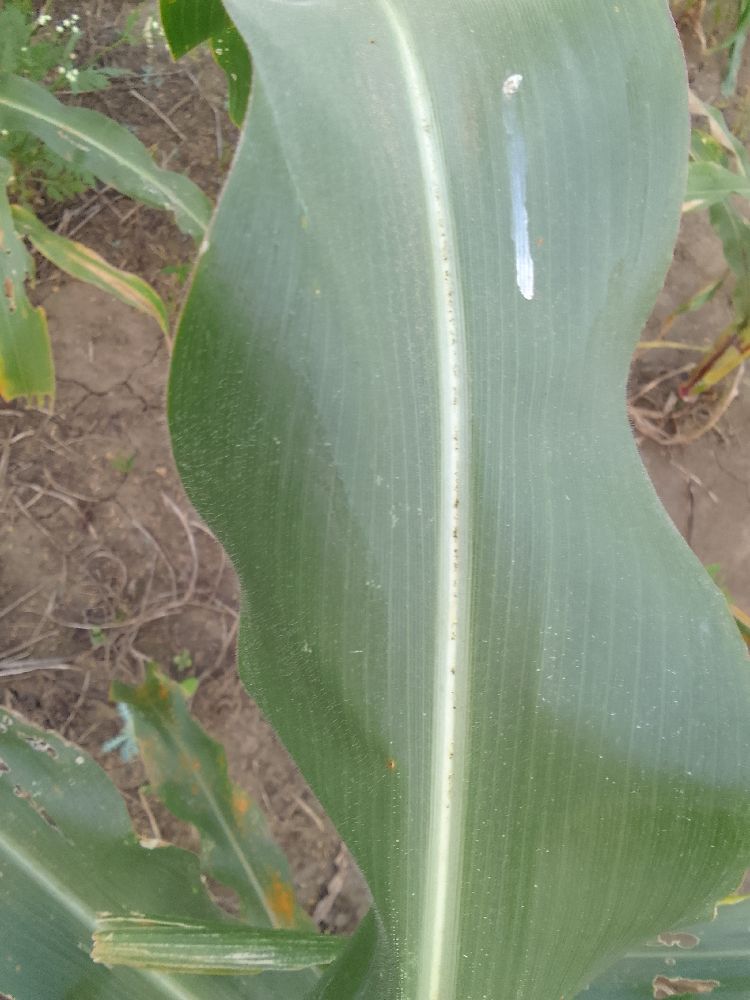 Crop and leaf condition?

maize, healthy
